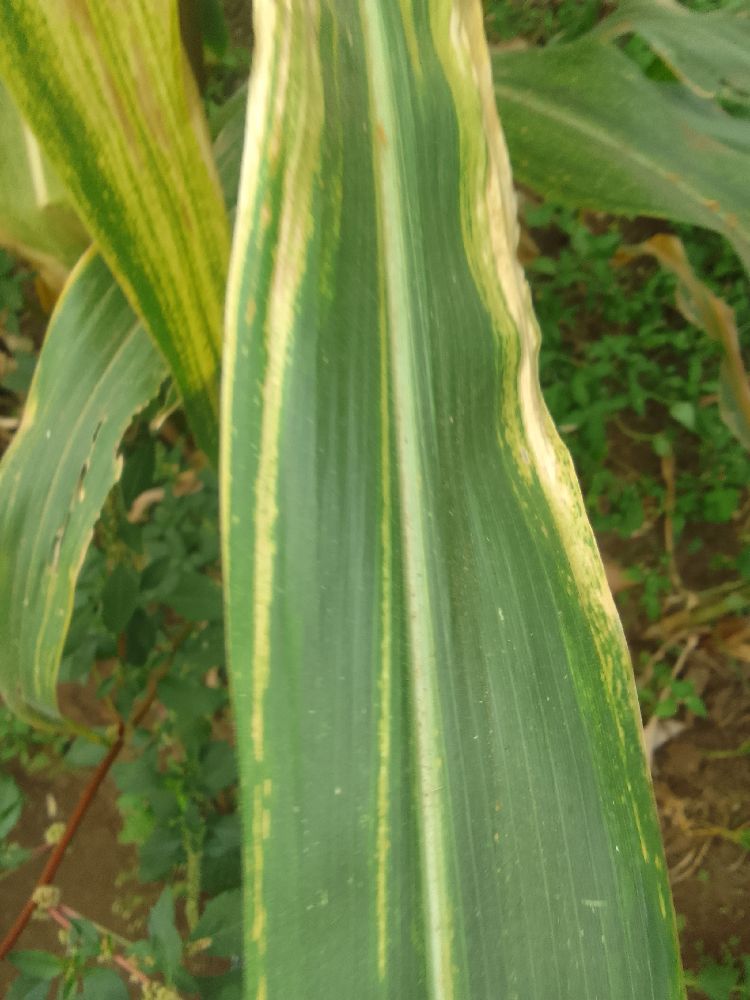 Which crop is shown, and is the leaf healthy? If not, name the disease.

maize, maize lethal necrosis
